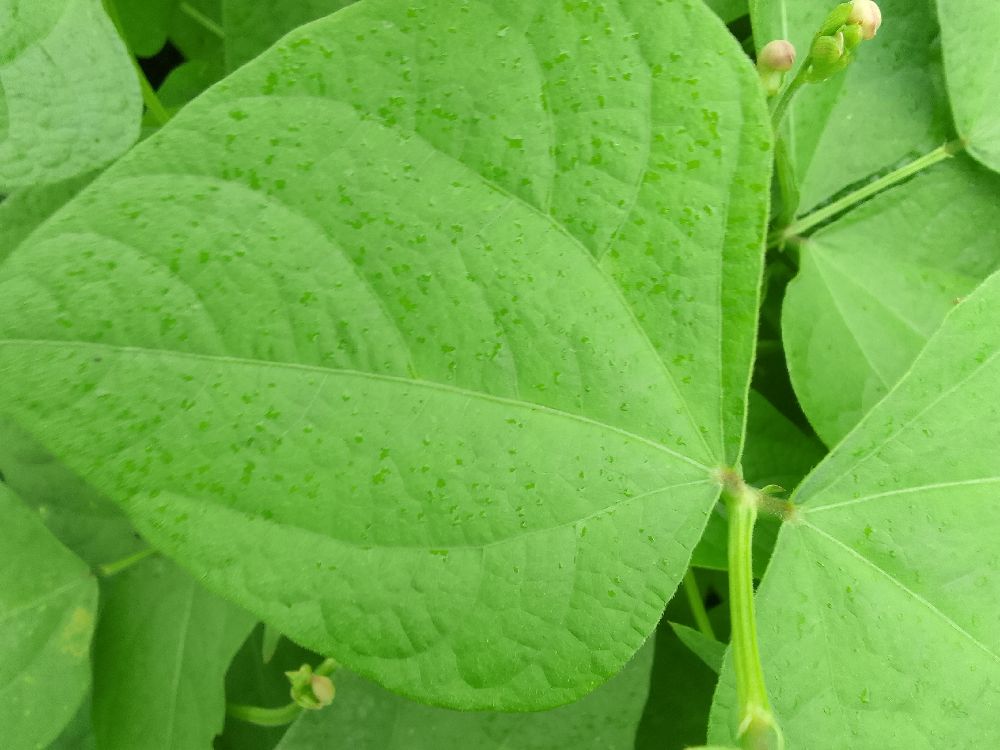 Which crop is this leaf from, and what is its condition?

common bean, healthy
